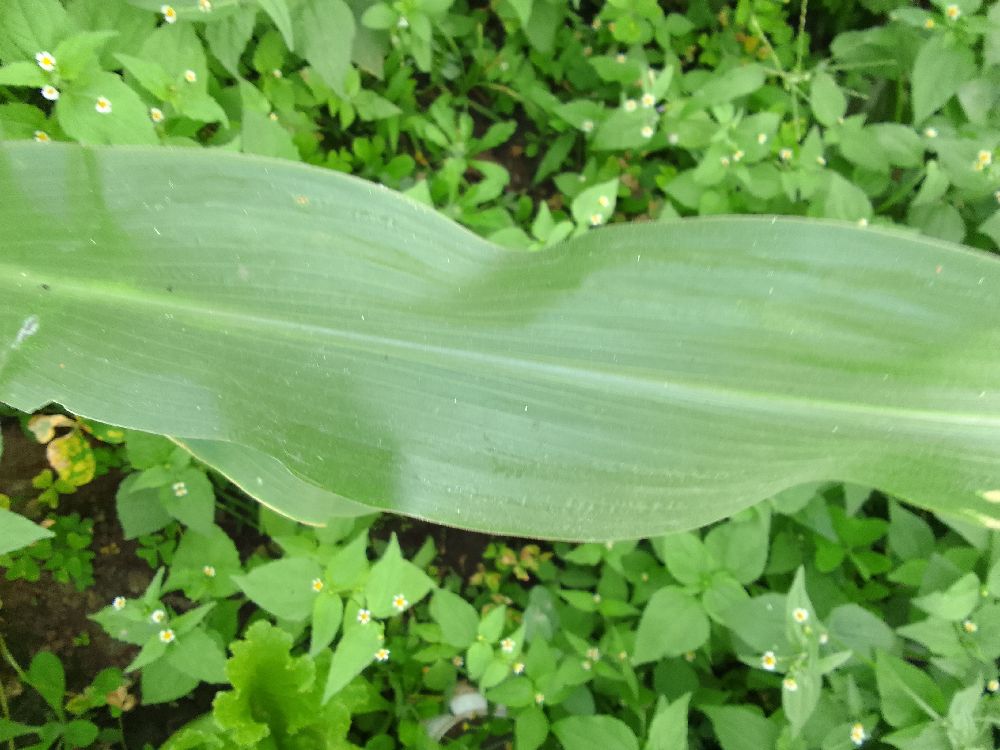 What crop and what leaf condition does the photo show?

maize, healthy
